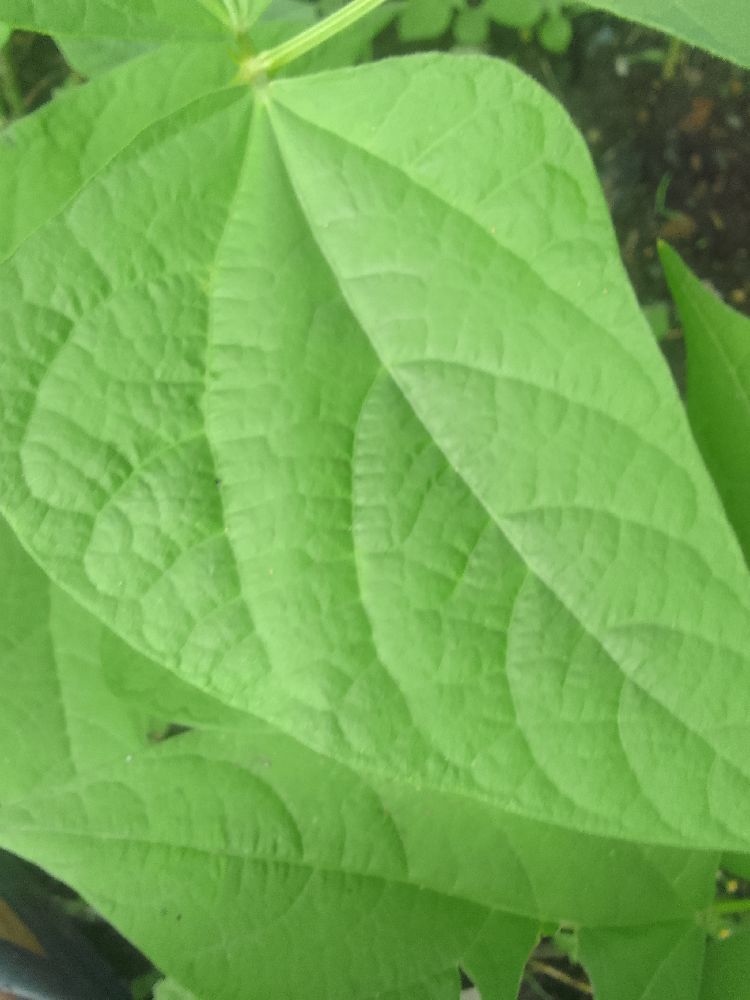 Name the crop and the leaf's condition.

common bean, healthy
